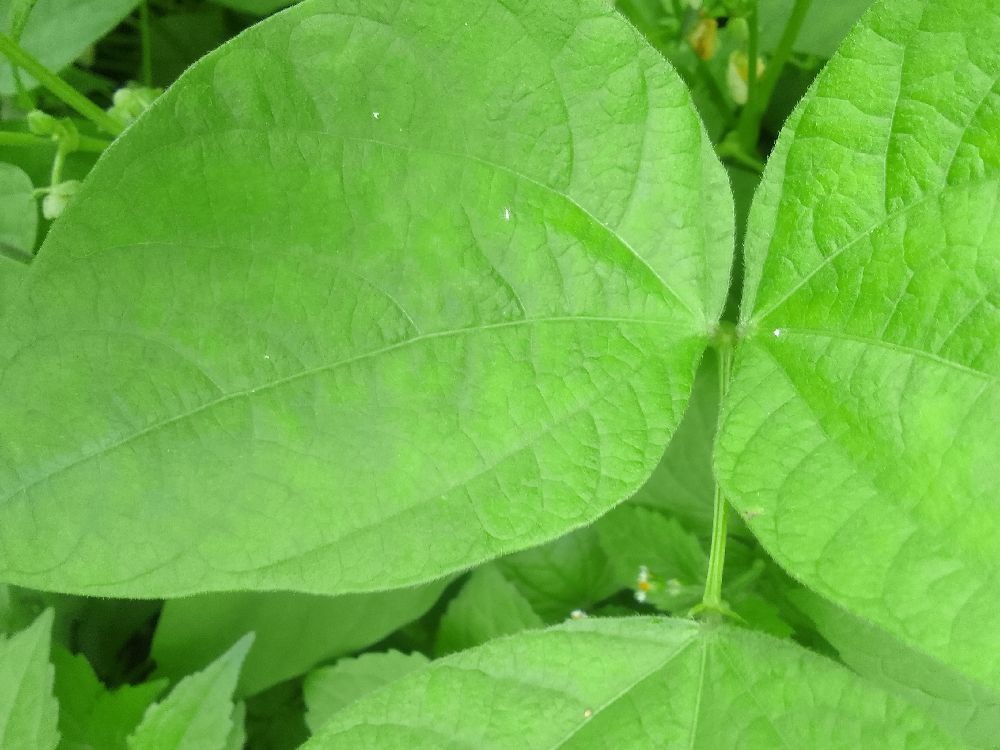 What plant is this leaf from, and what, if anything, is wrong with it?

common bean, healthy
